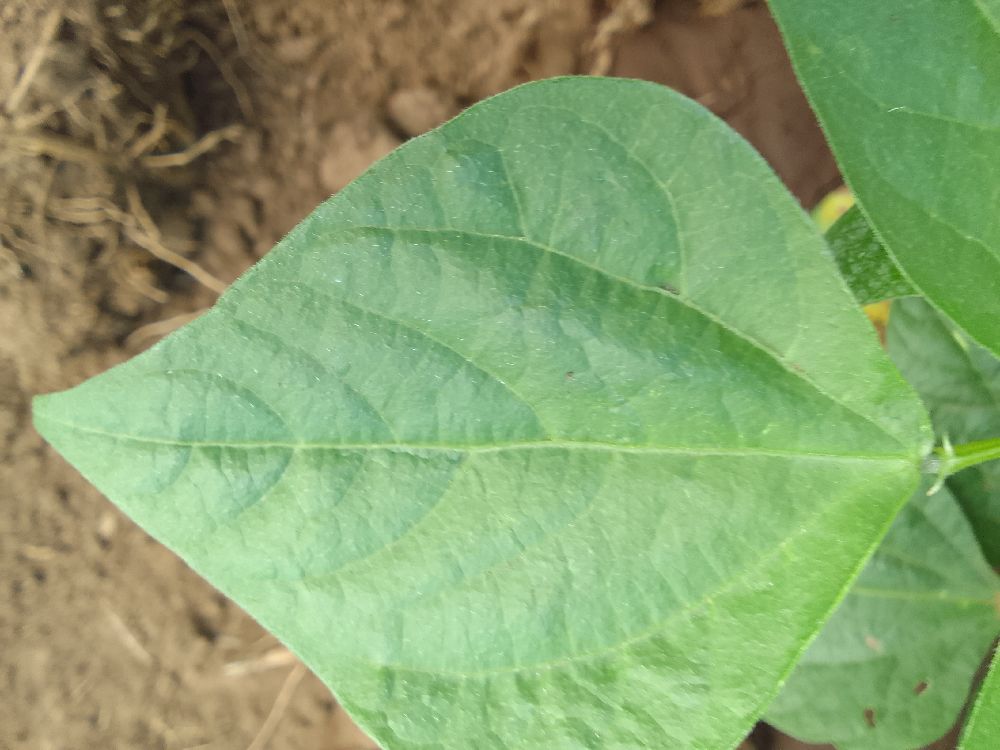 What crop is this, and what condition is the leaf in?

common bean, healthy
